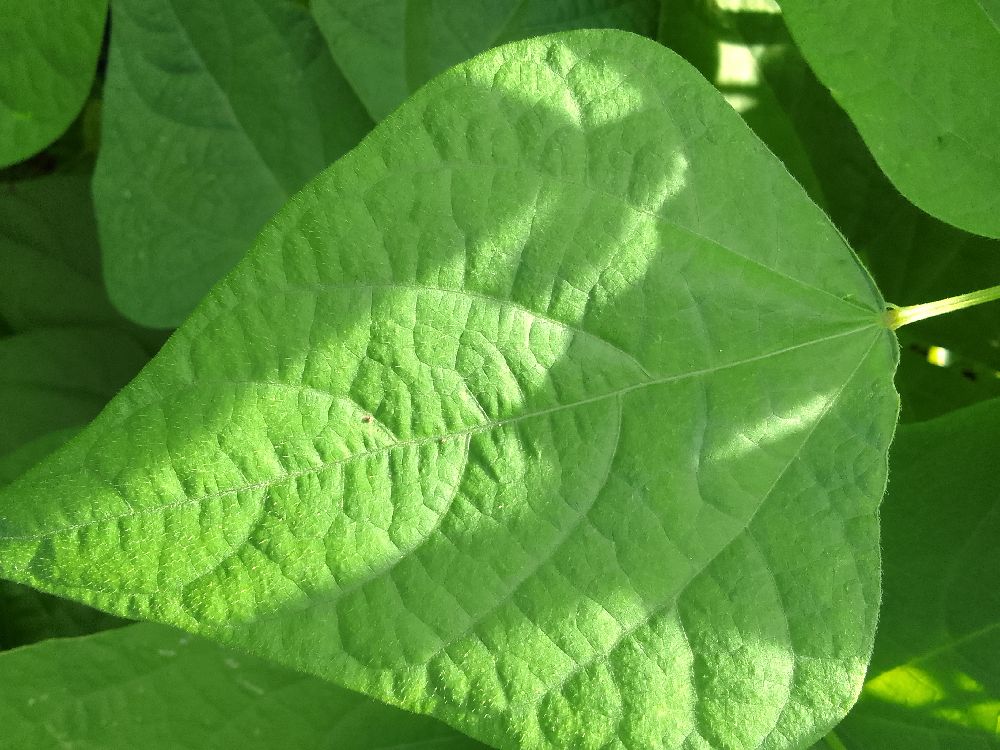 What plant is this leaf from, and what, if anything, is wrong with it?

common bean, healthy
